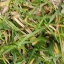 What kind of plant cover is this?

grass
